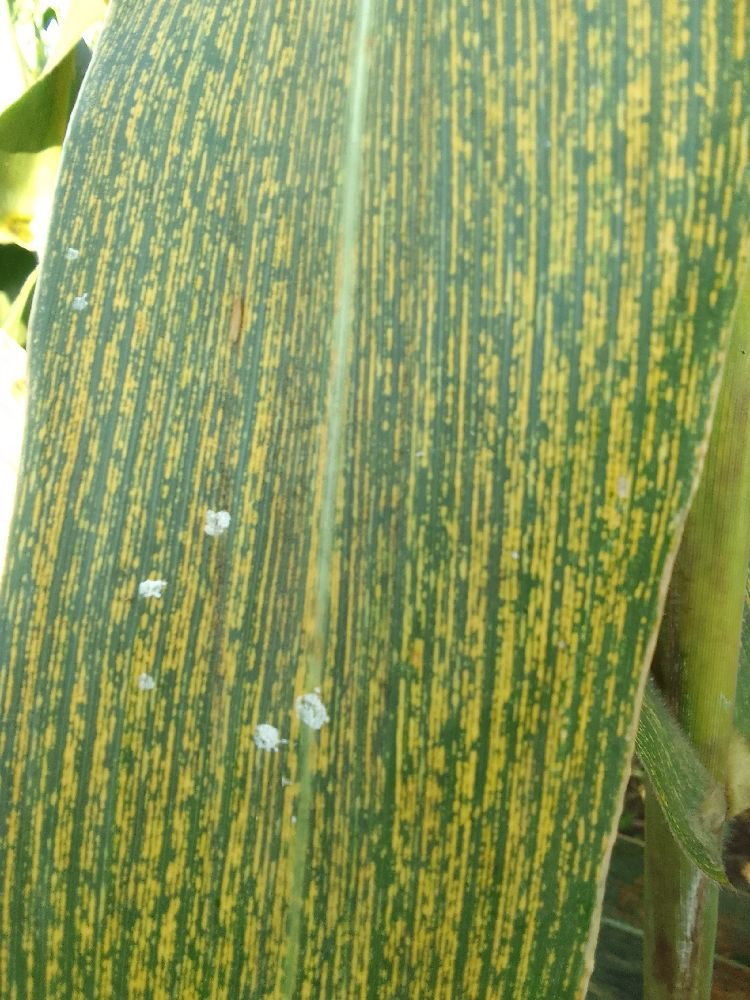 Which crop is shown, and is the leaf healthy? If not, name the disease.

maize, maize streak virus
